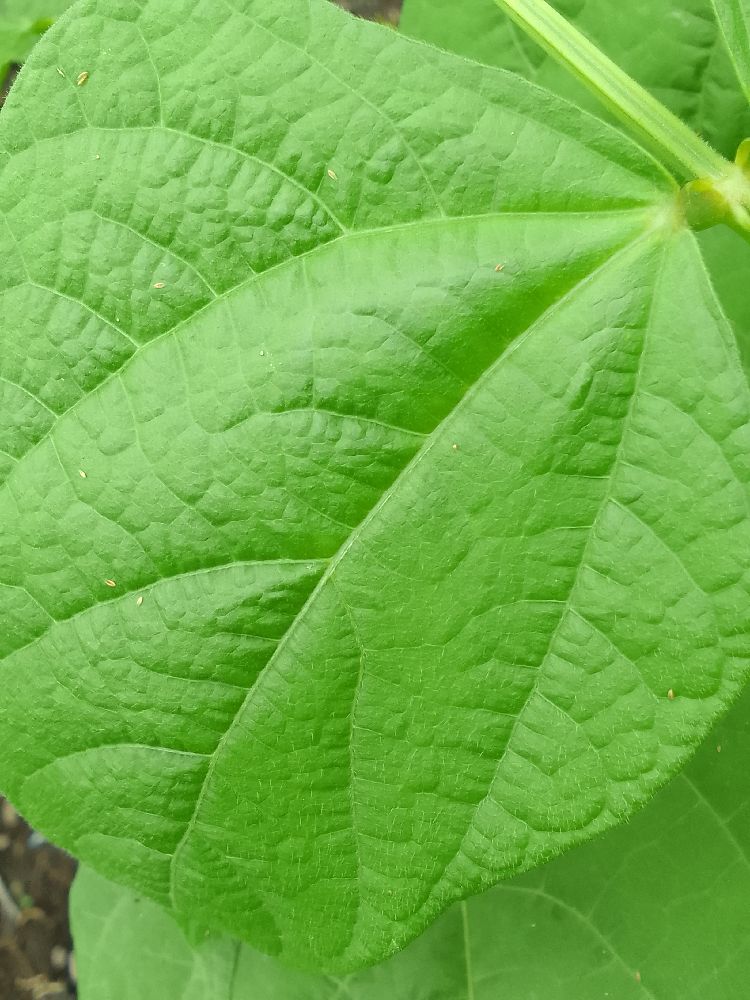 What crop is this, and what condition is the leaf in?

common bean, healthy
